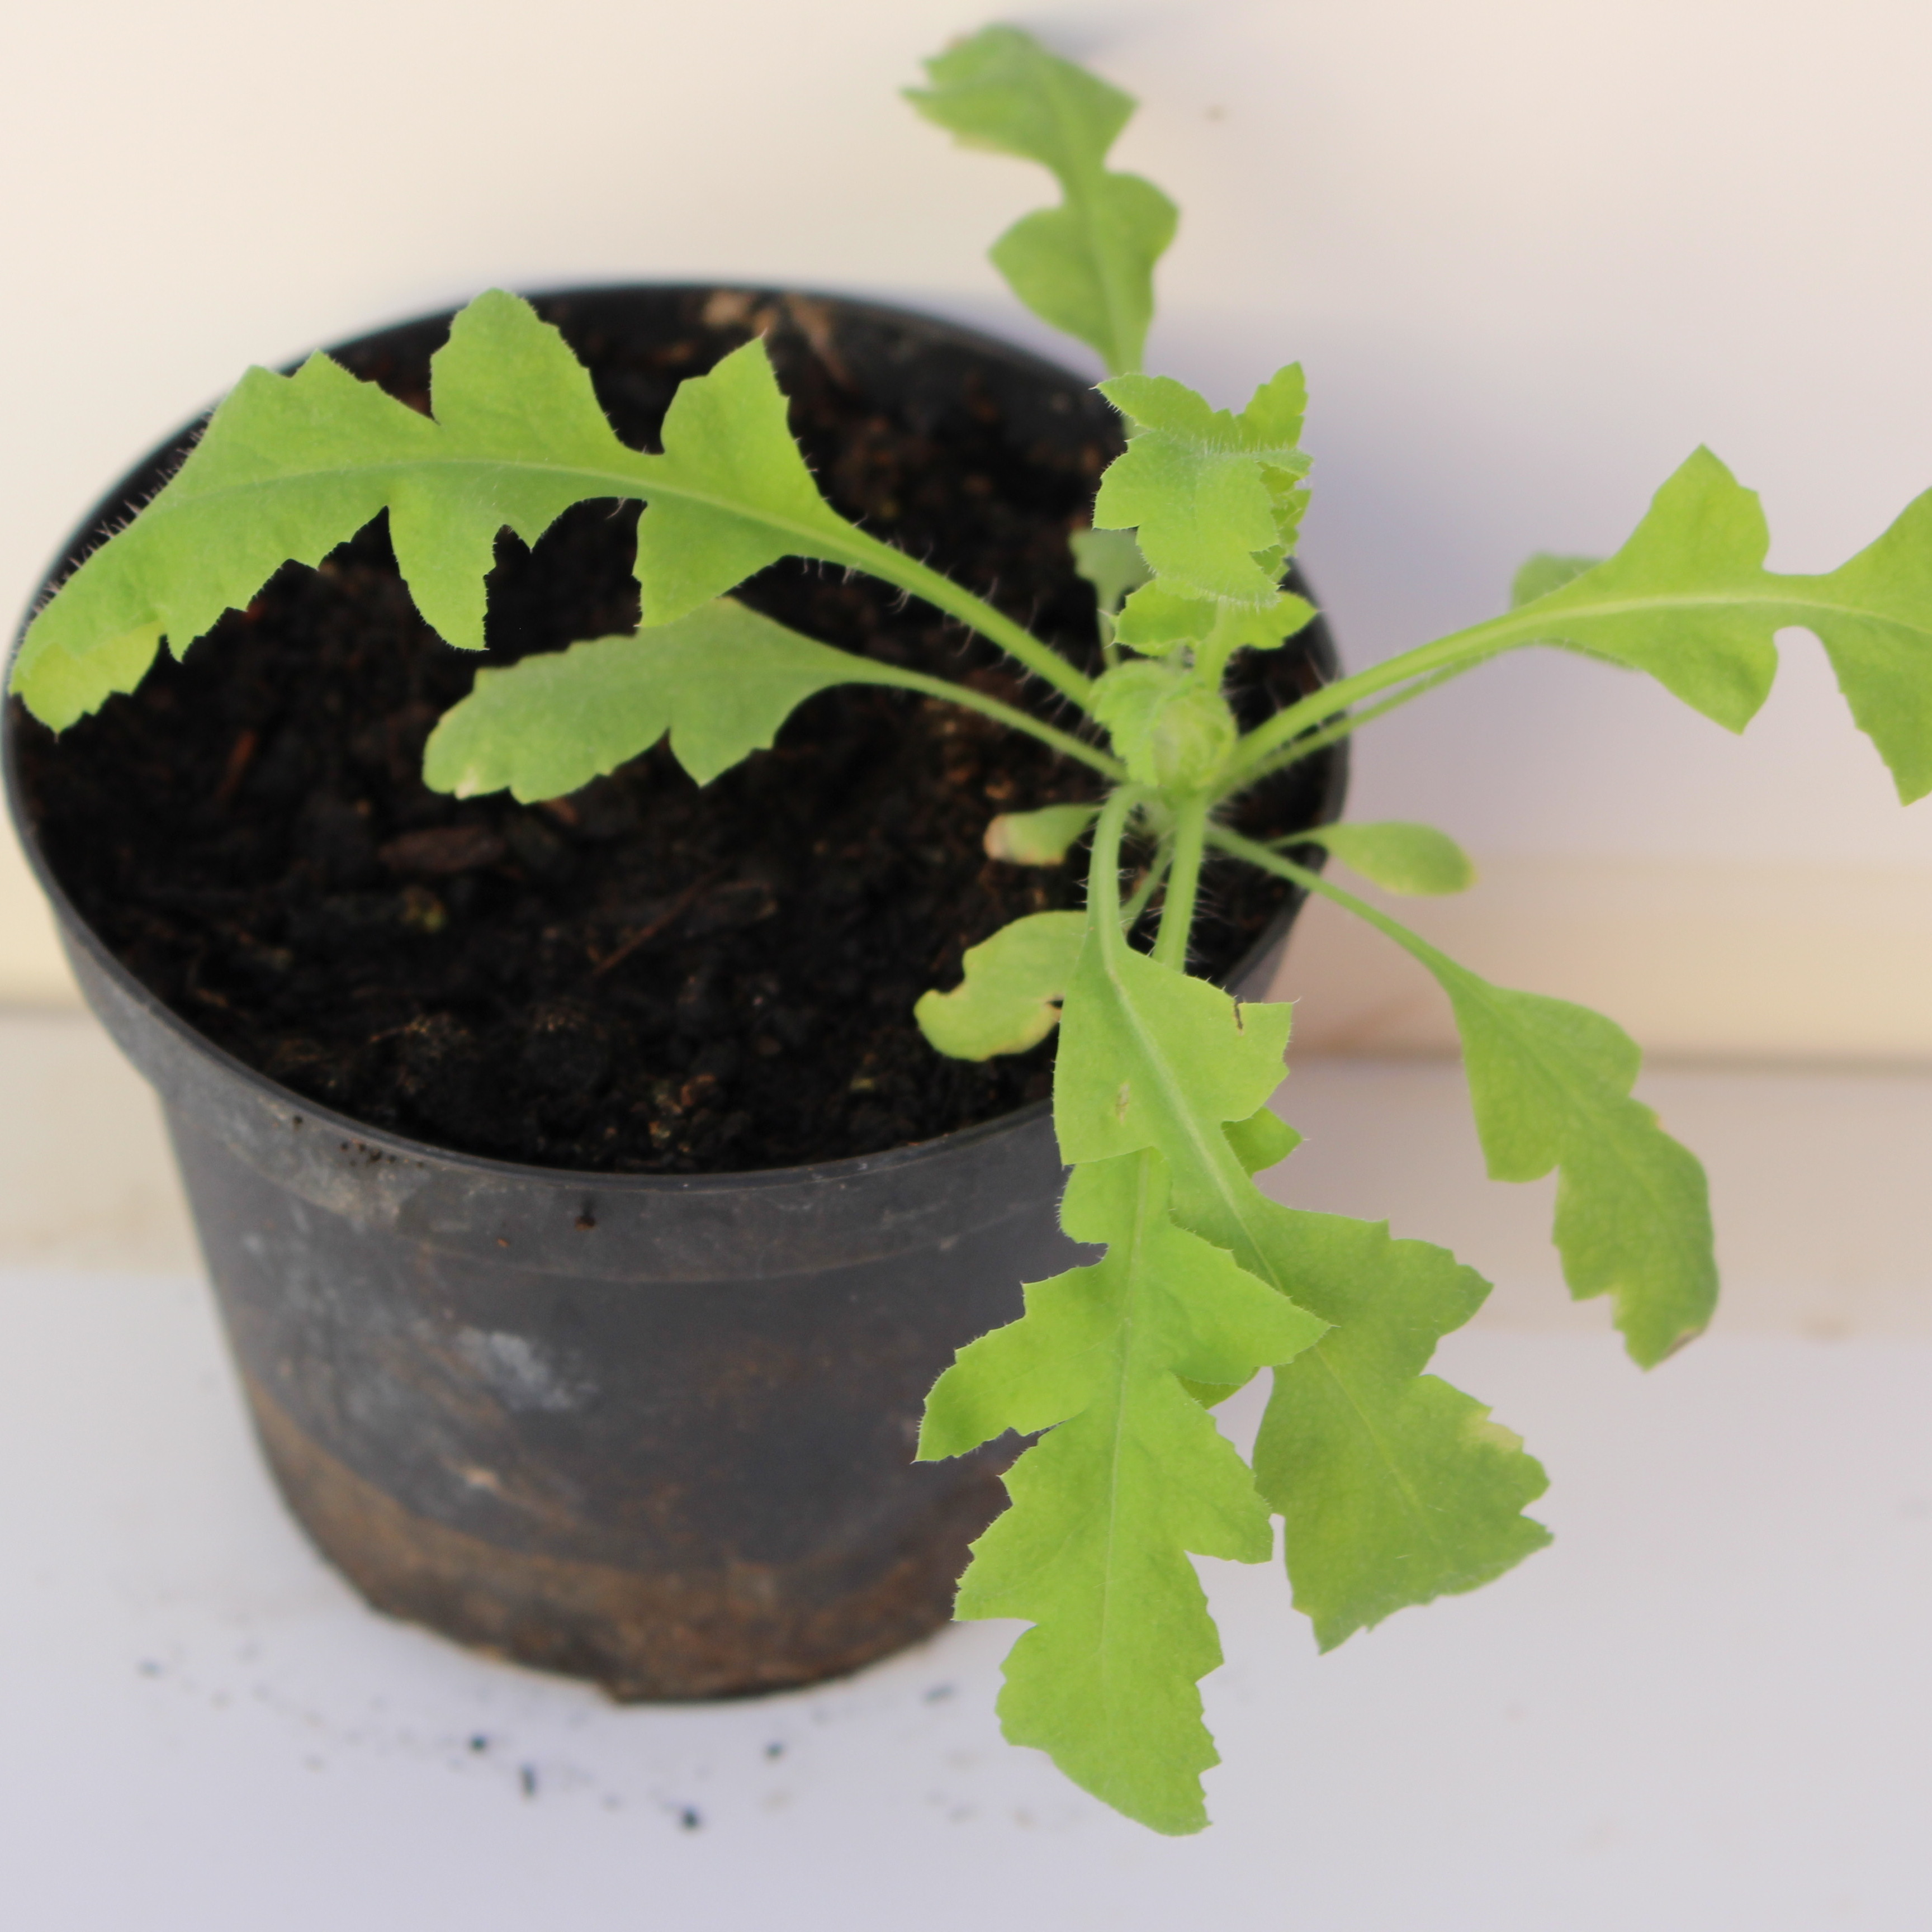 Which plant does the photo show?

Papaver rhoeas
